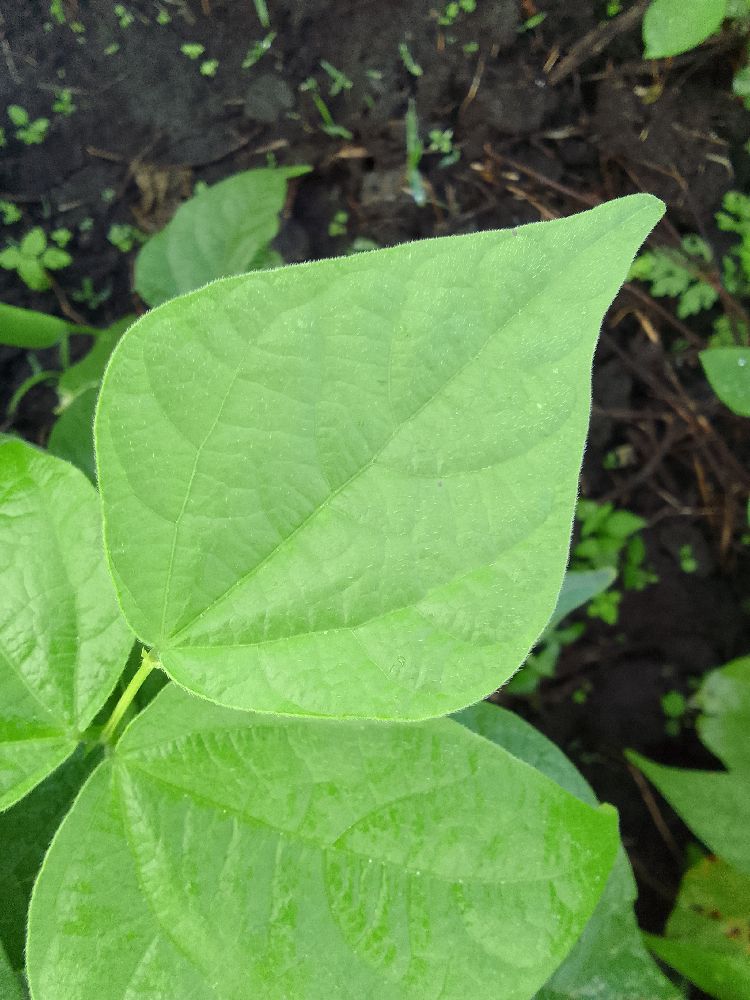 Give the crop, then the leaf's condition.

common bean, healthy
